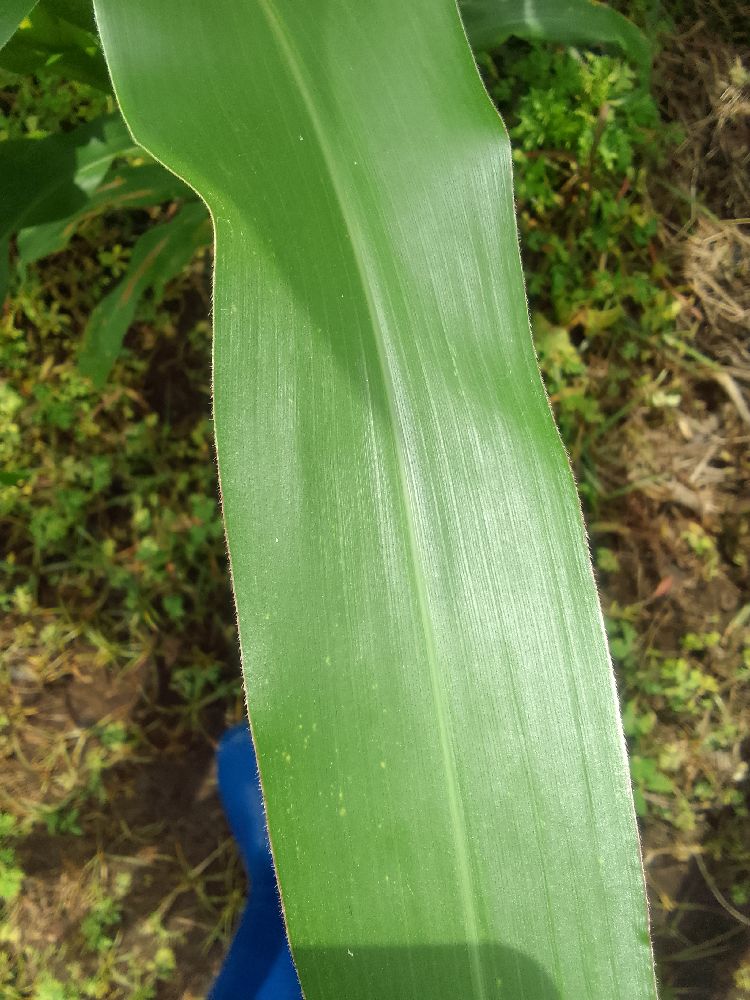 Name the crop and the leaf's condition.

maize, healthy
